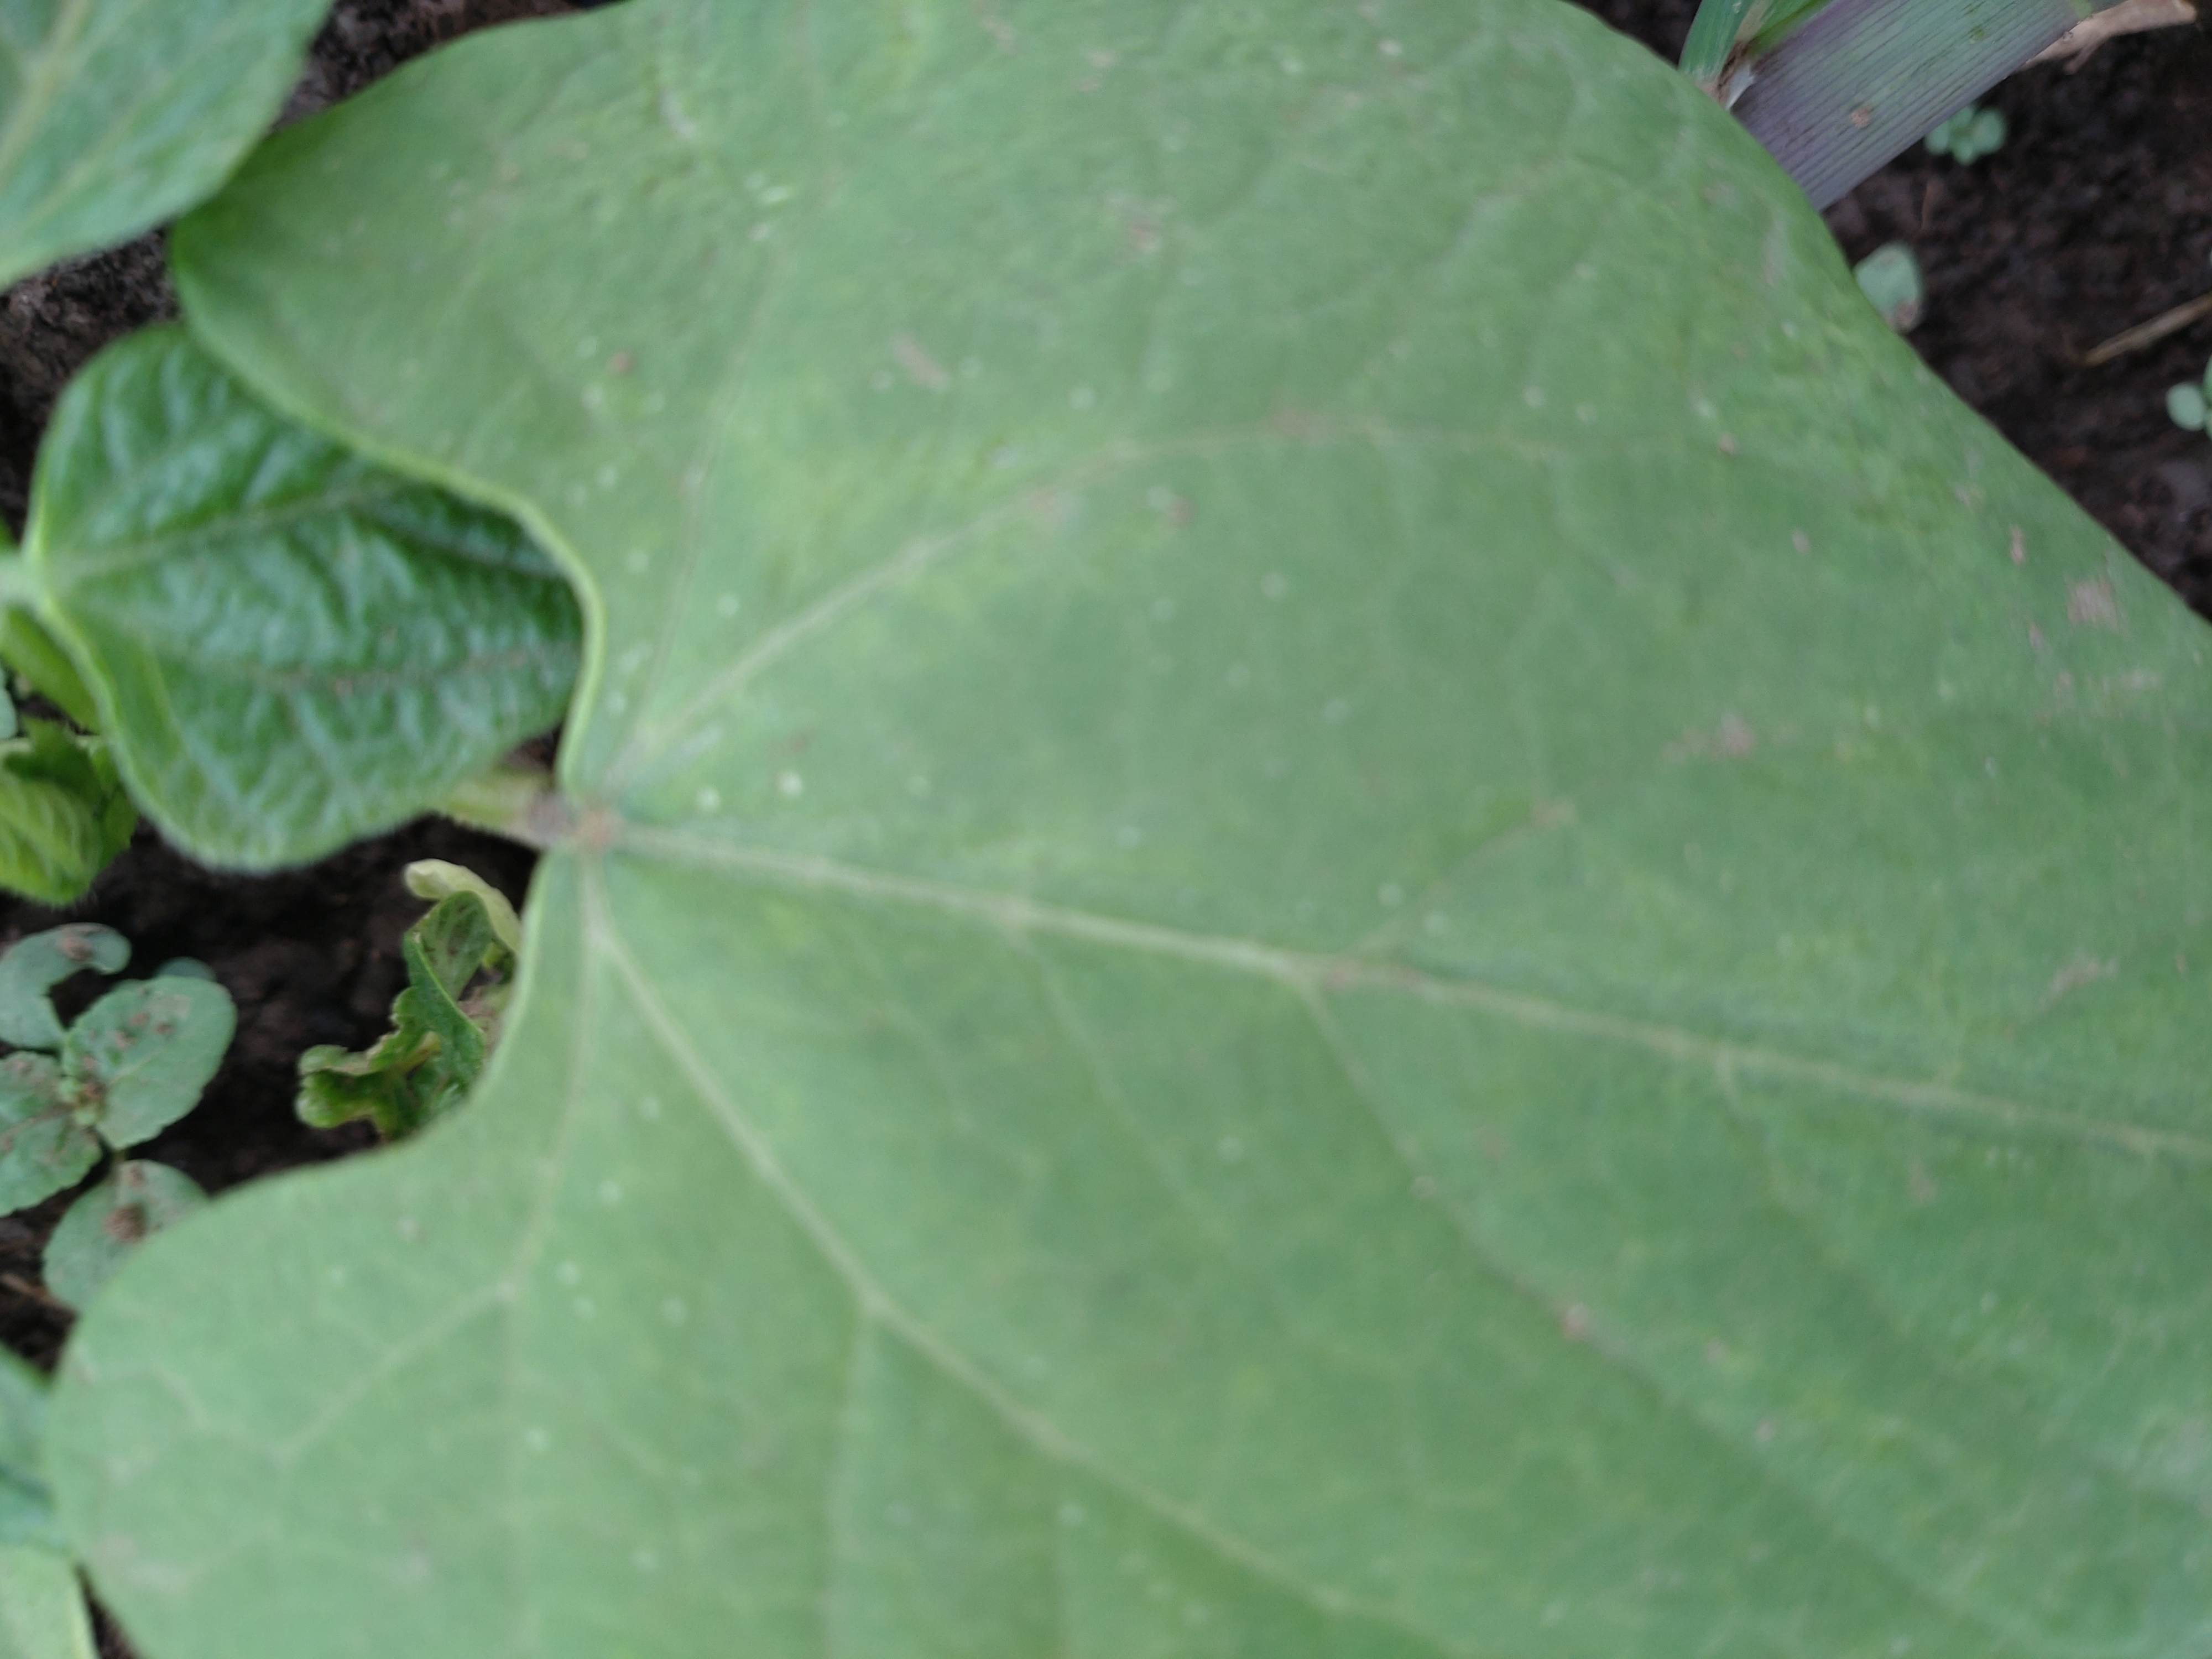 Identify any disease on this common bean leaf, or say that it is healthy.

healthy
